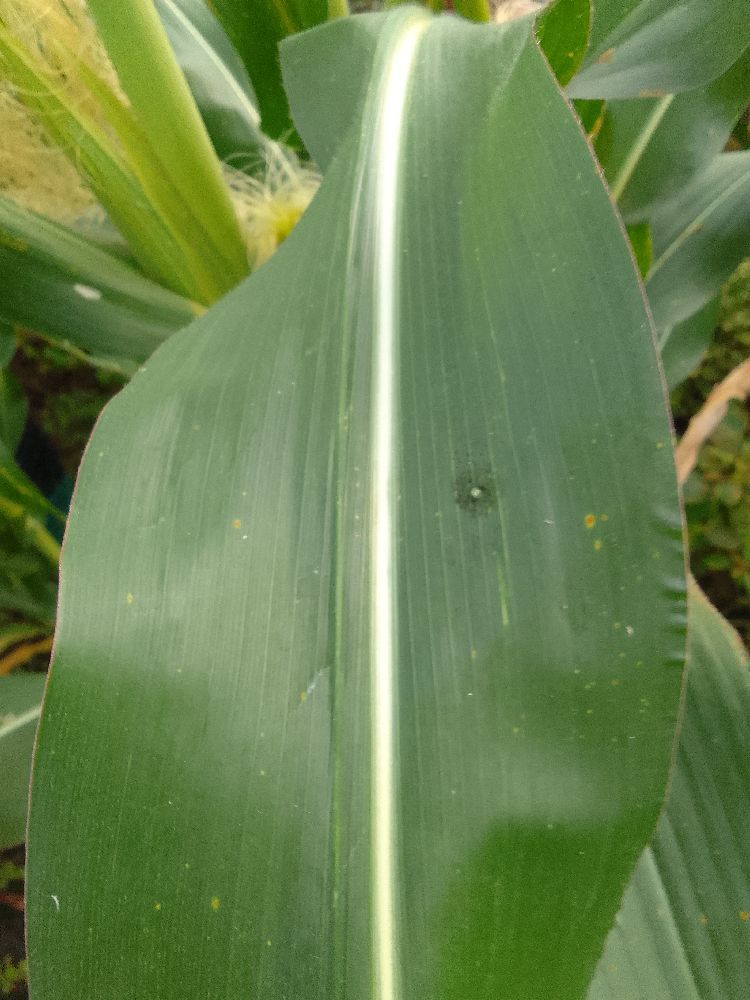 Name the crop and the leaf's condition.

maize, healthy
